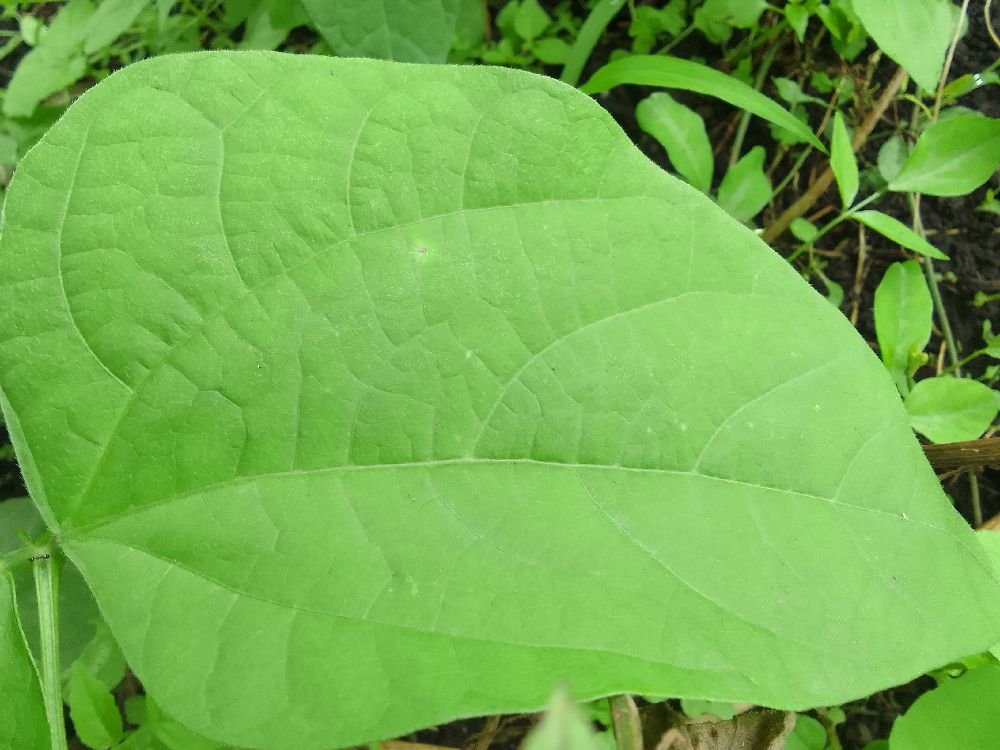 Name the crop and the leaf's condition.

common bean, healthy
